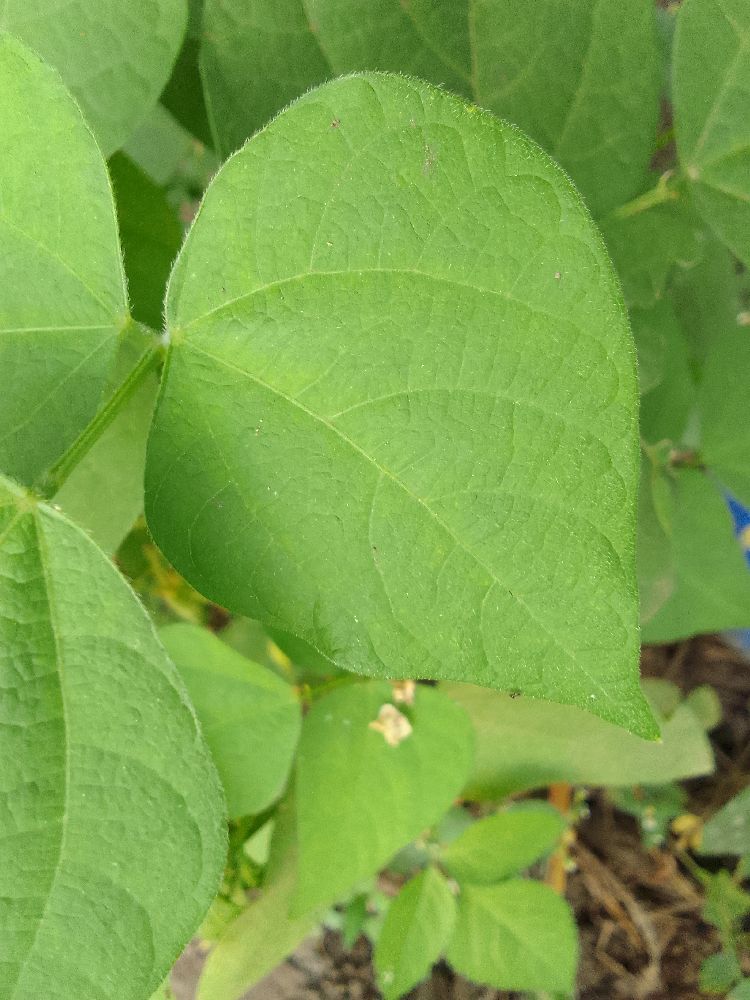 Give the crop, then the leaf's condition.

common bean, healthy
